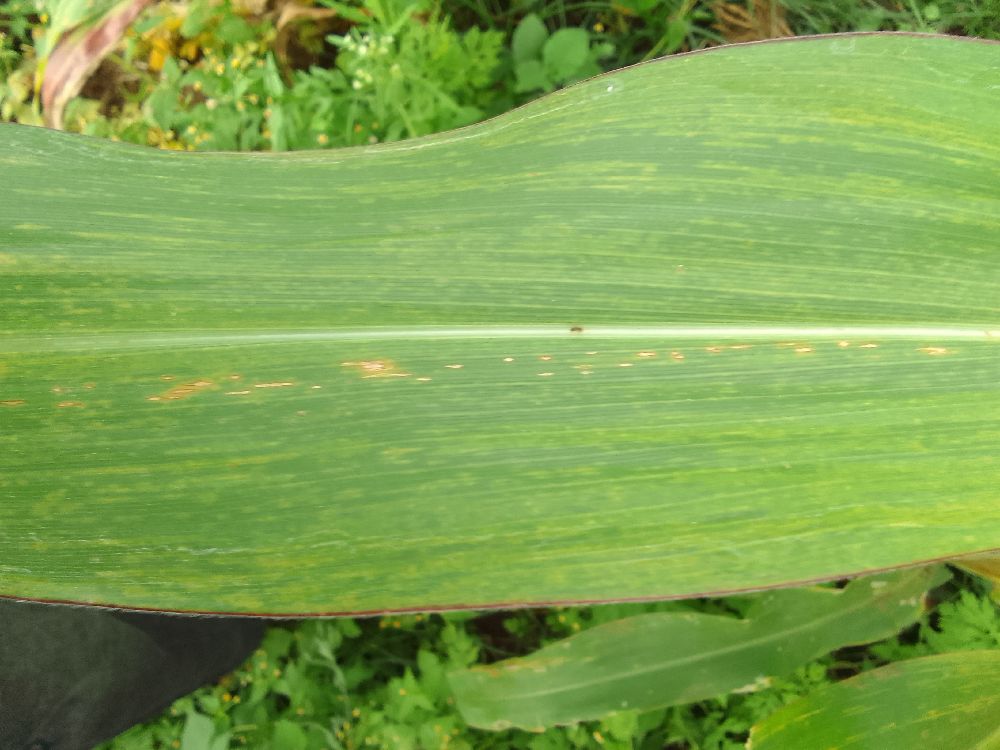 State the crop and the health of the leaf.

maize, maize lethal necrosis
